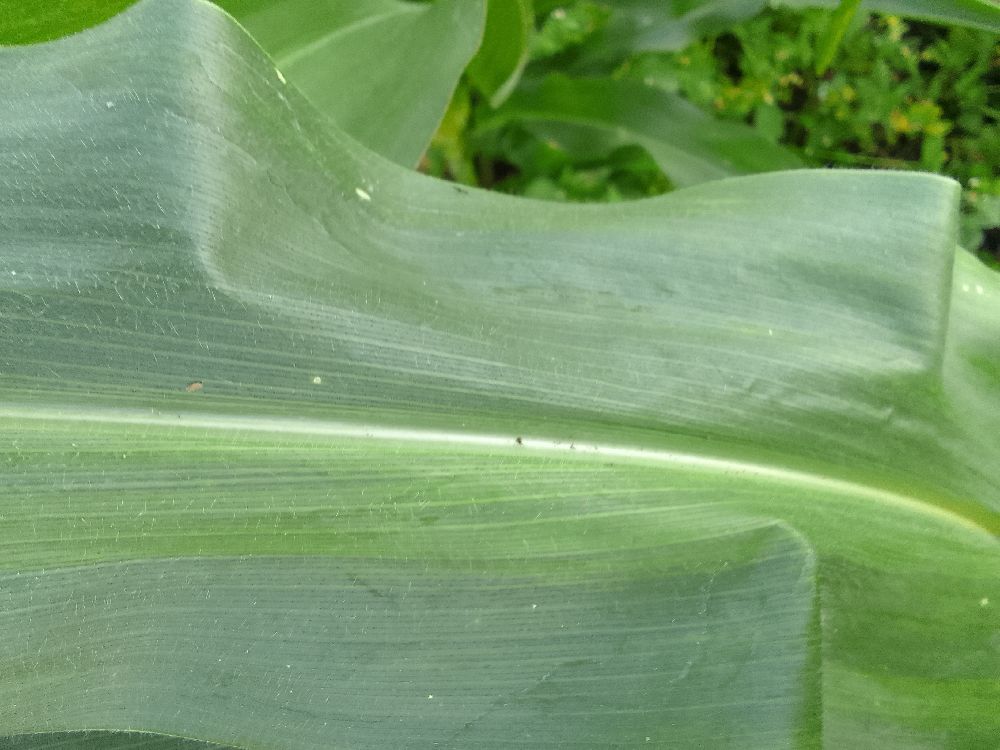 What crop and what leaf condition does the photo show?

maize, healthy
